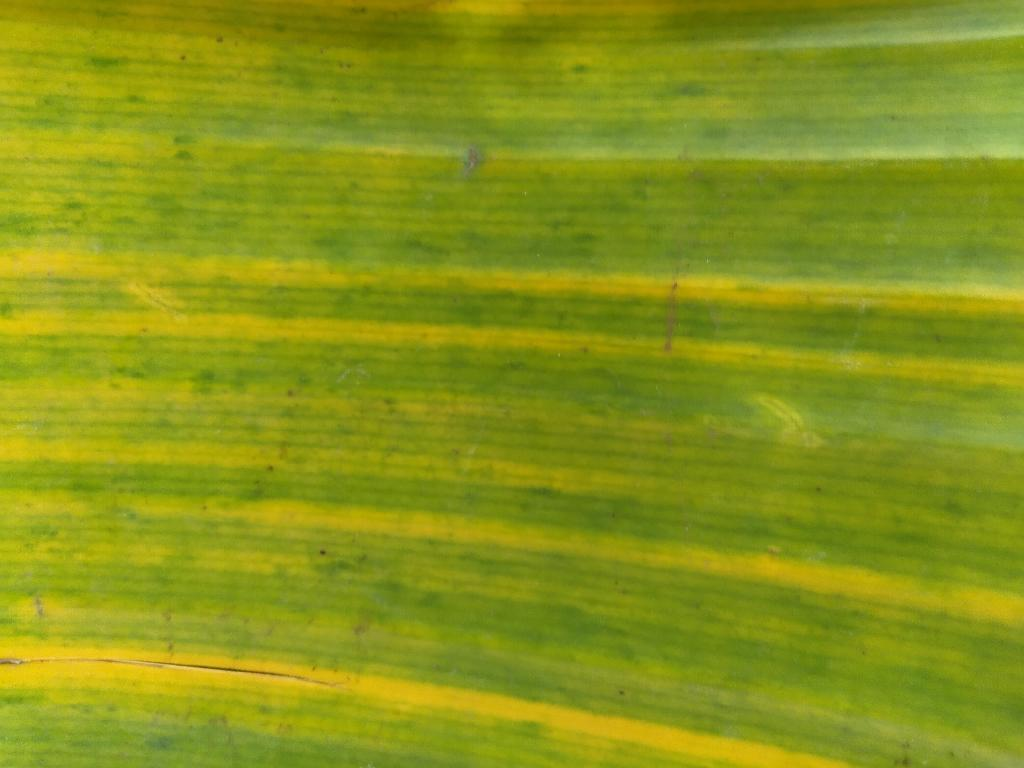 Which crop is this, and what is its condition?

banana, fusarium wilt race 1
